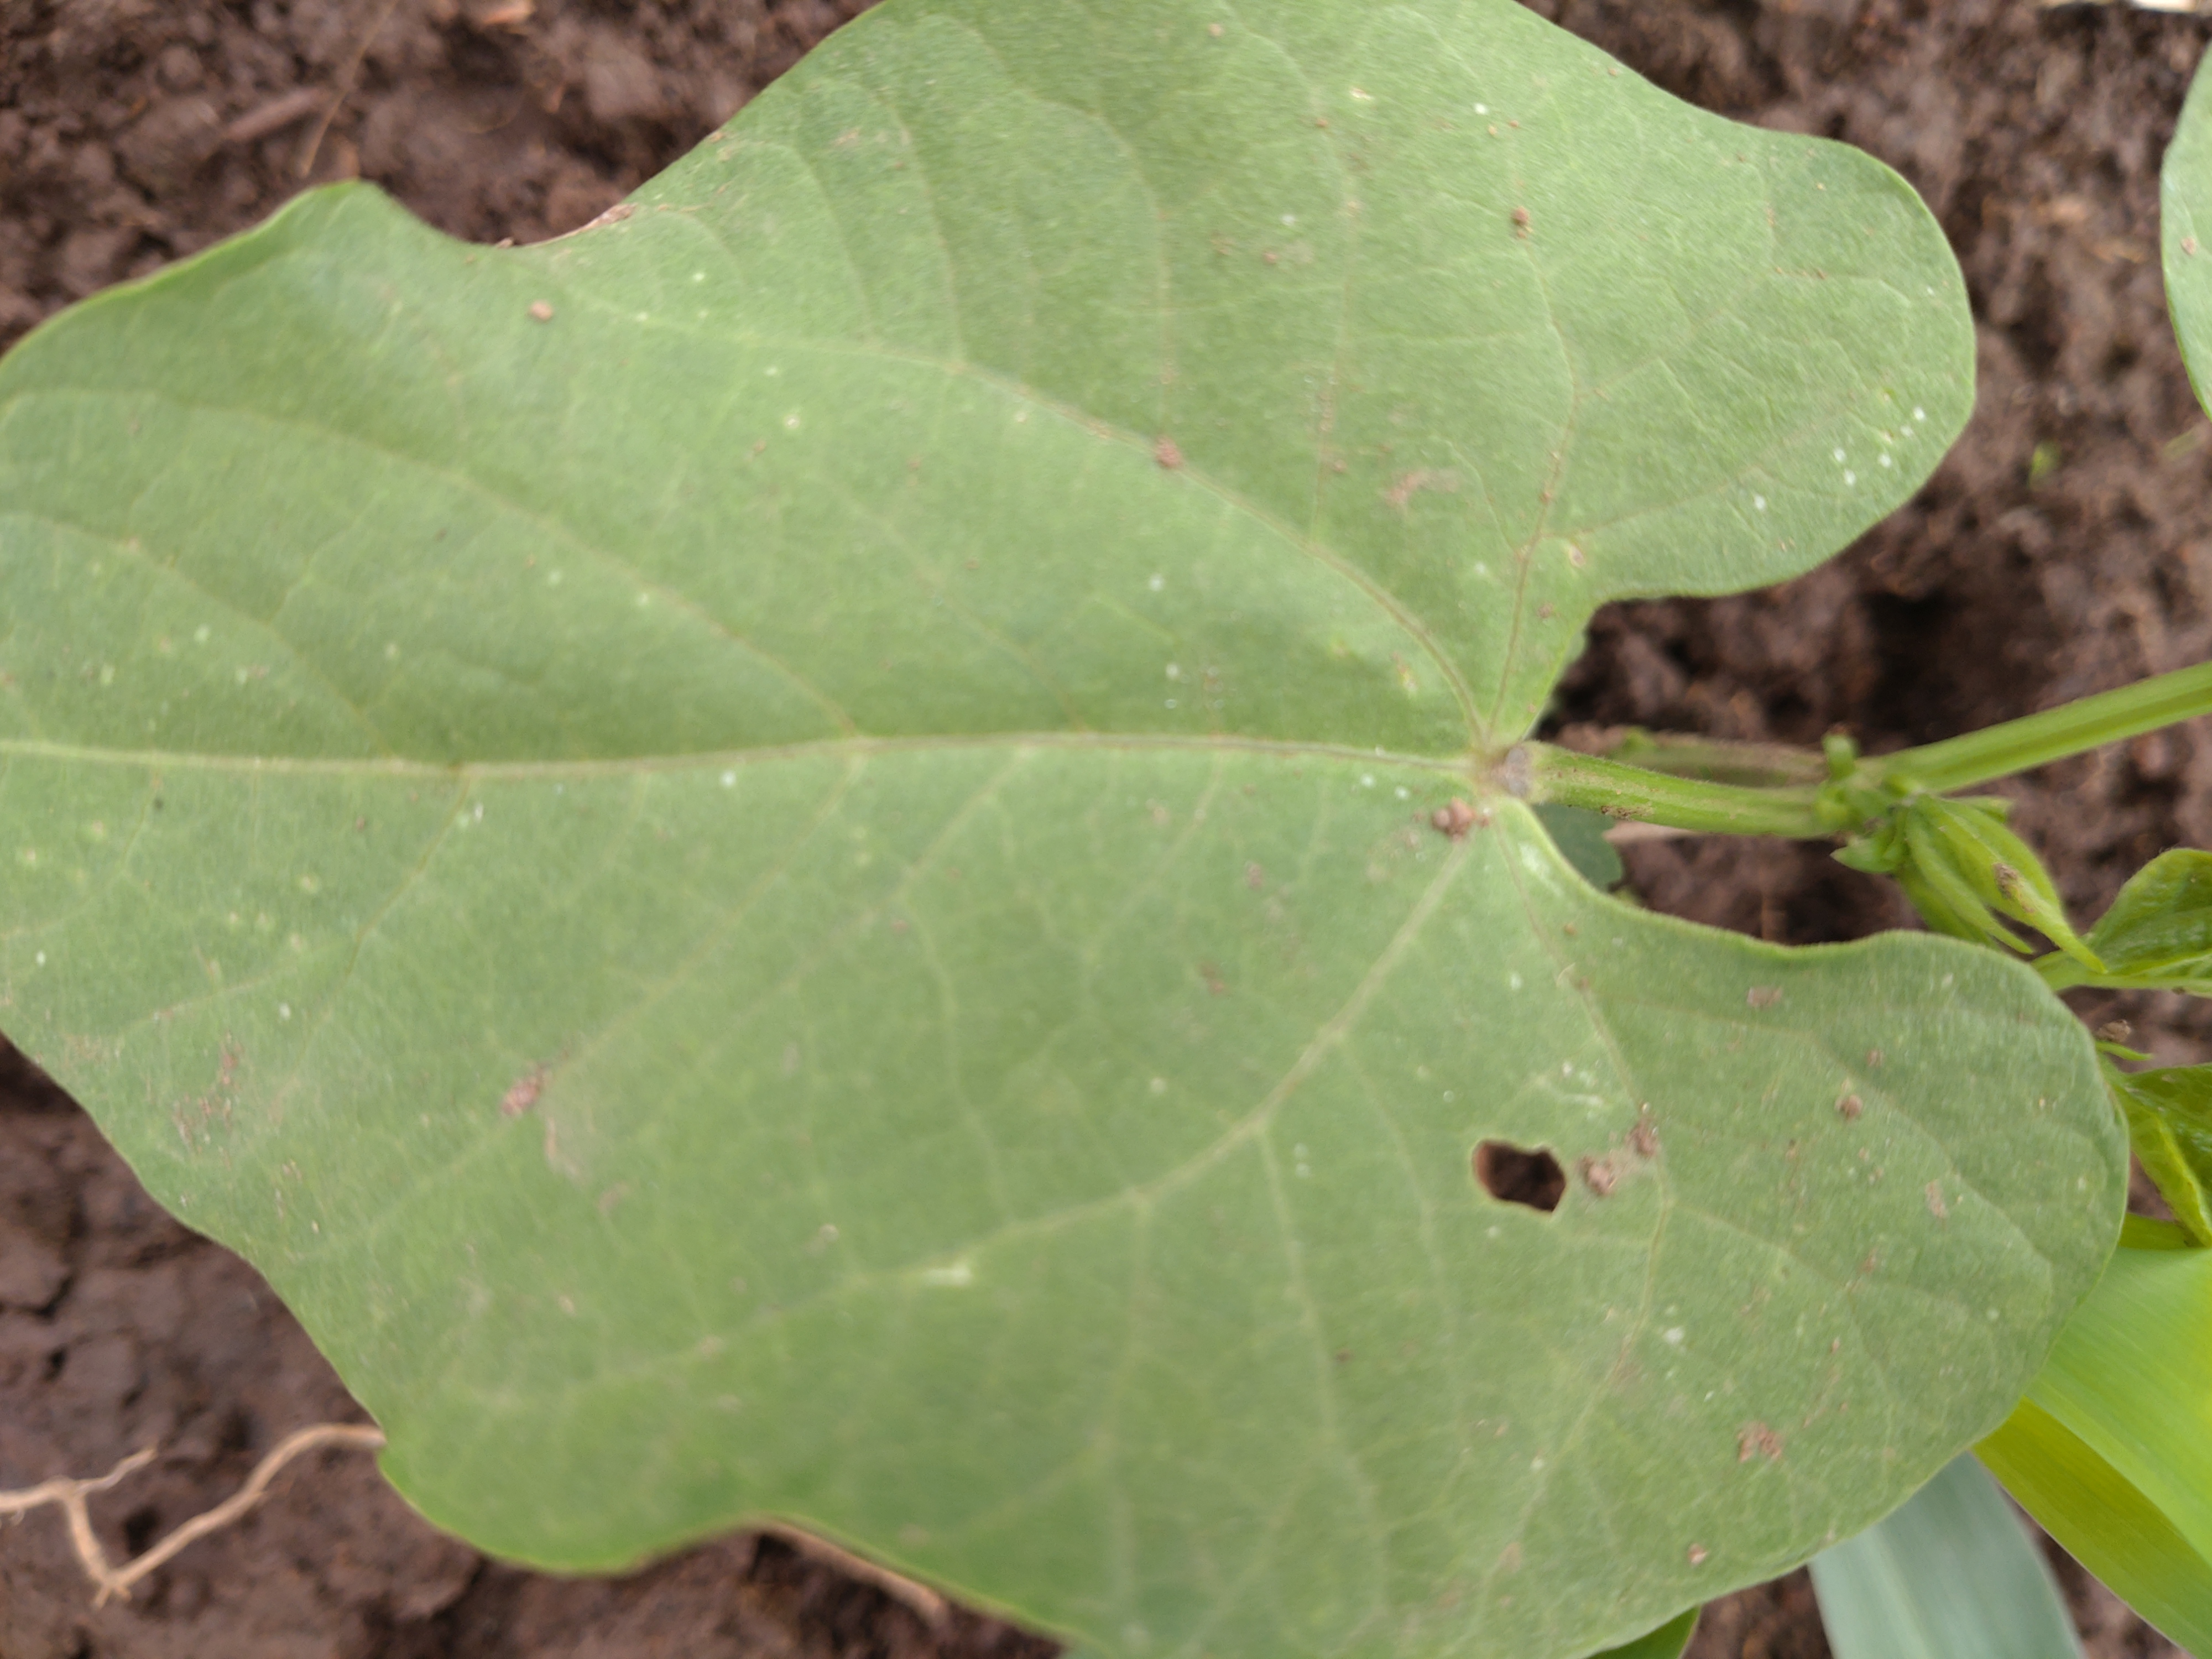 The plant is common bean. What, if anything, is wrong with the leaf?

healthy
